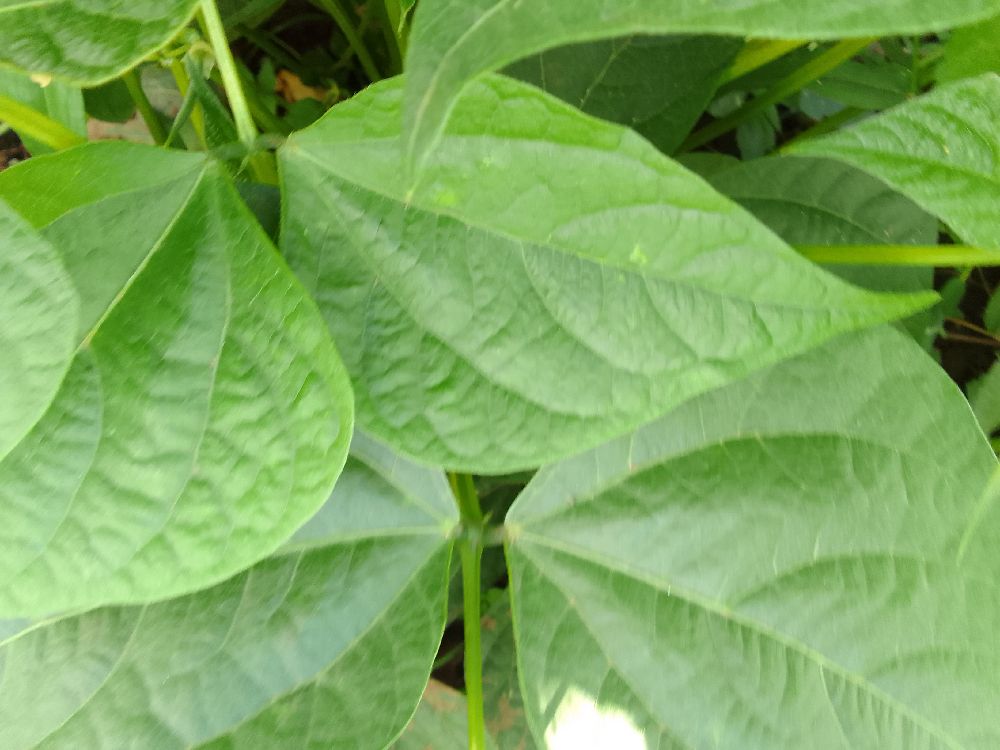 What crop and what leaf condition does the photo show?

common bean, healthy
